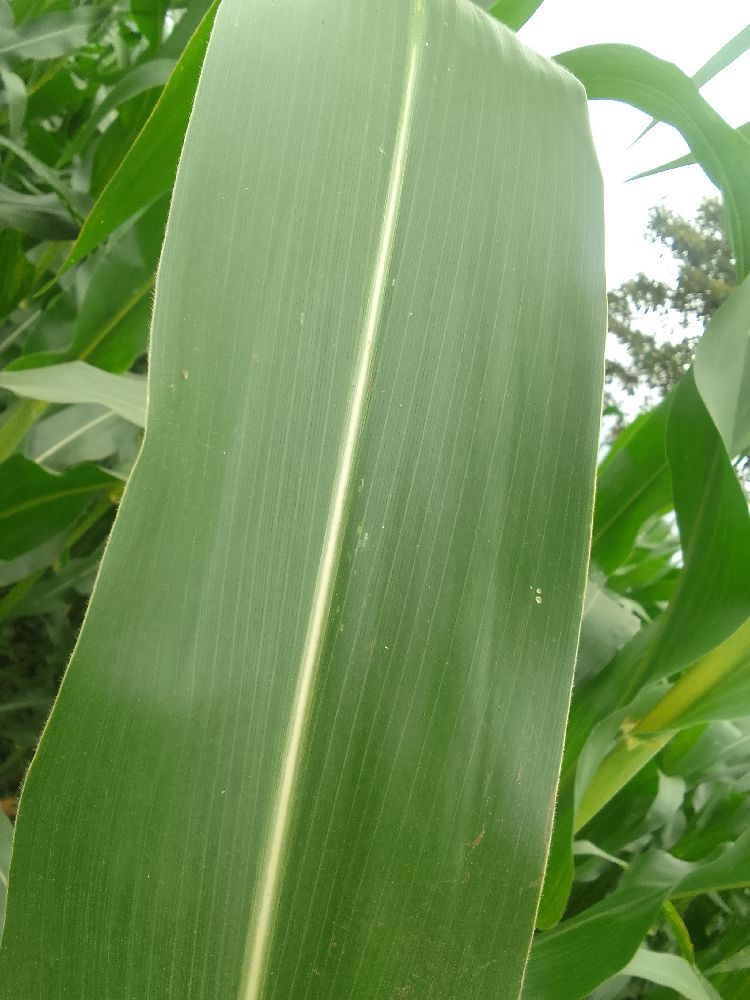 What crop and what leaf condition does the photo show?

maize, healthy
